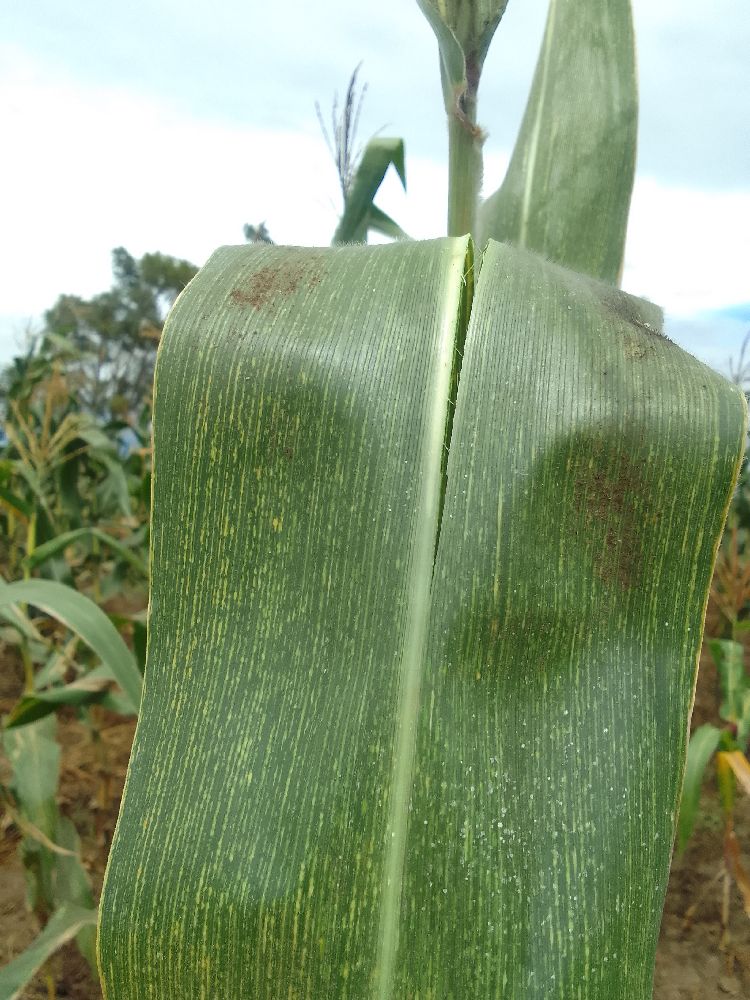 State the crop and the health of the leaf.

maize, maize streak virus
